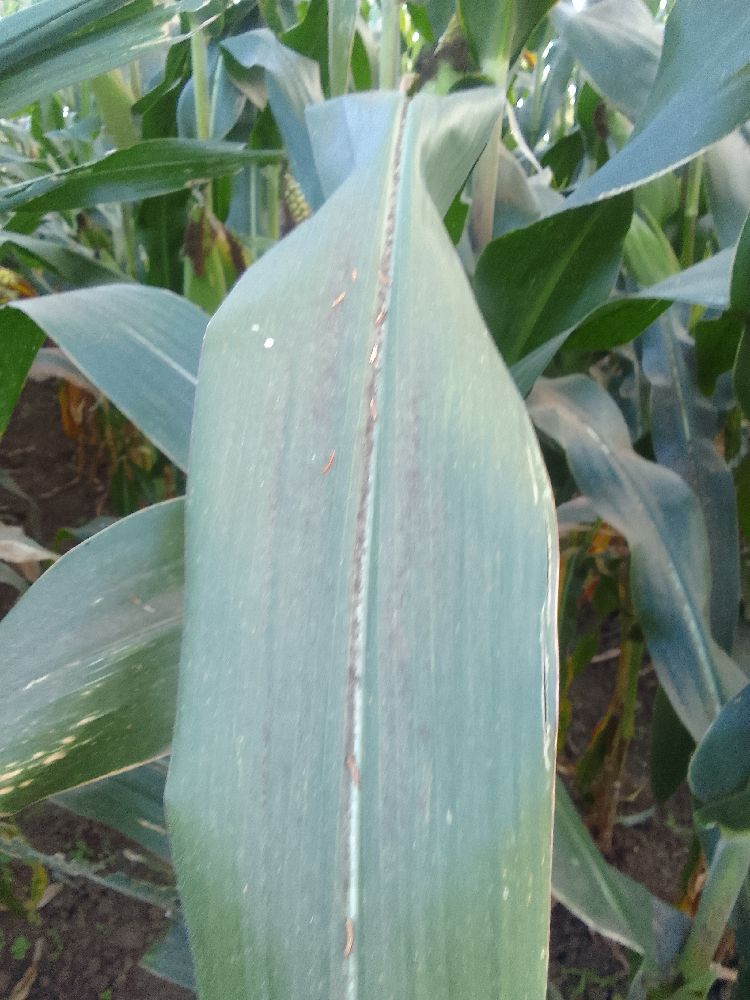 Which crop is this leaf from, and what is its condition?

maize, healthy
